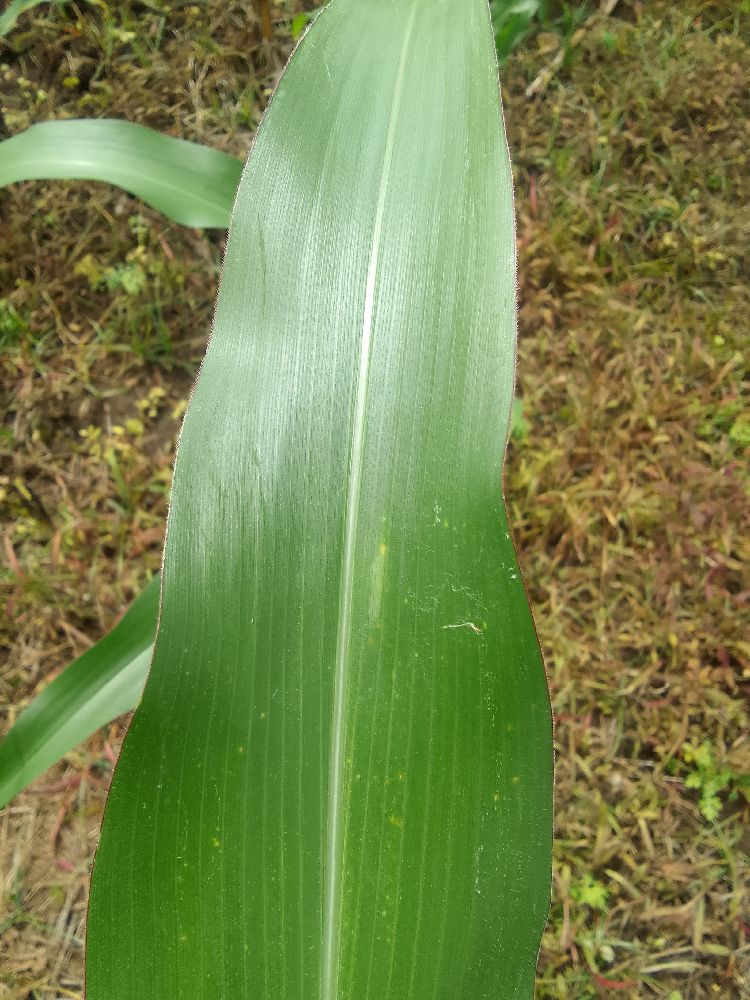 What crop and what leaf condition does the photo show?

maize, healthy
